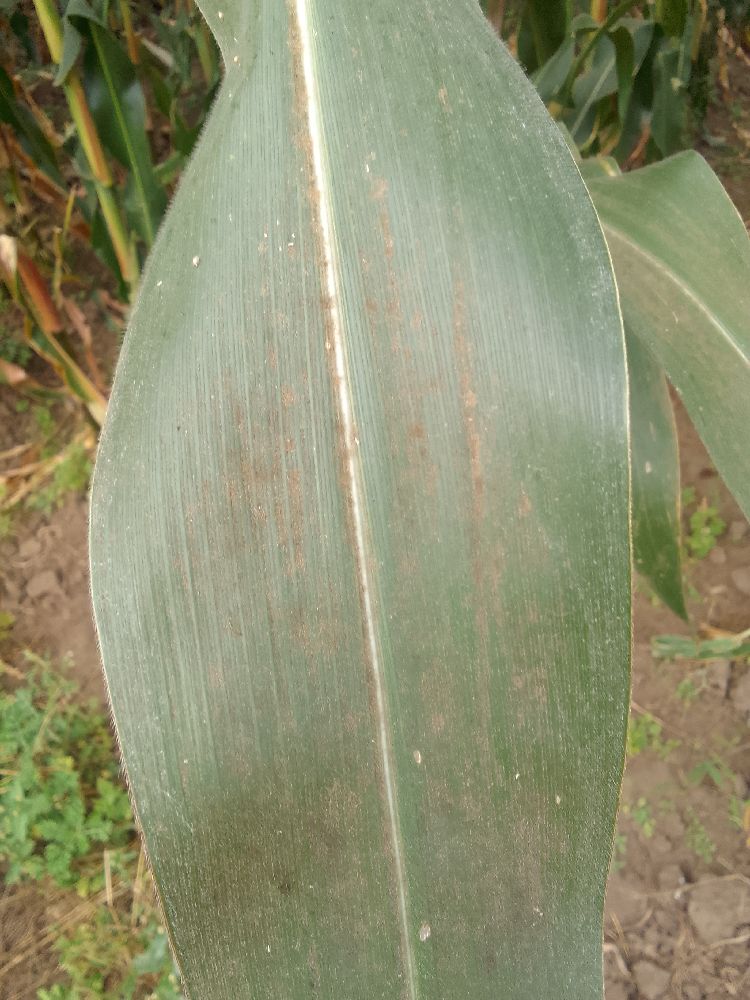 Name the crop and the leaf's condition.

maize, healthy
